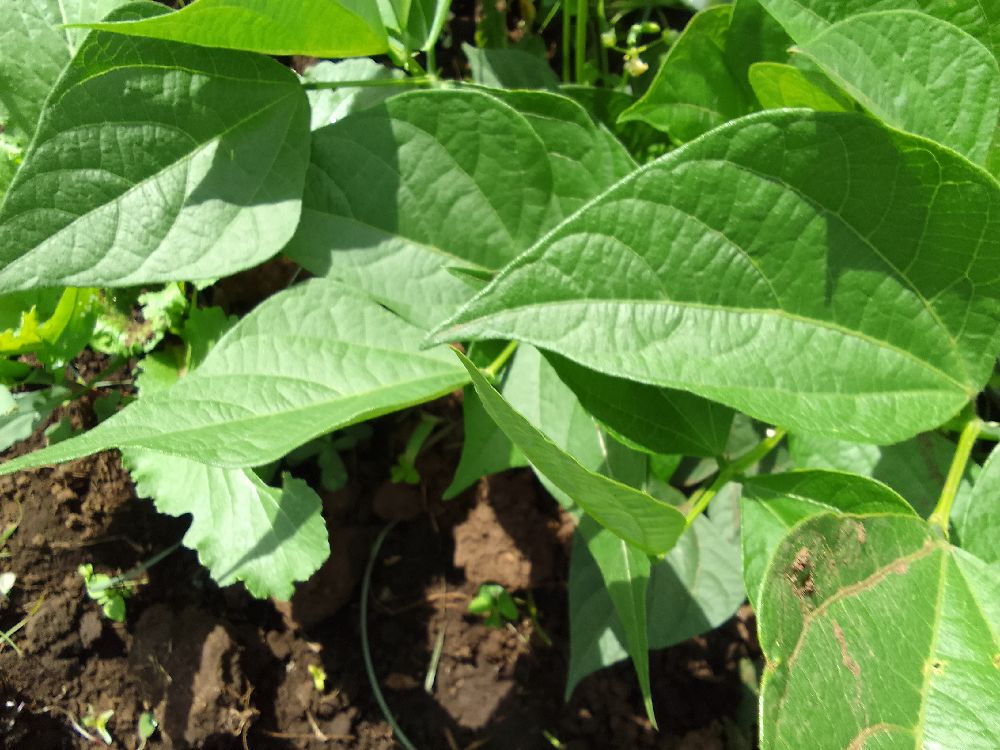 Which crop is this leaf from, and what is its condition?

common bean, healthy
